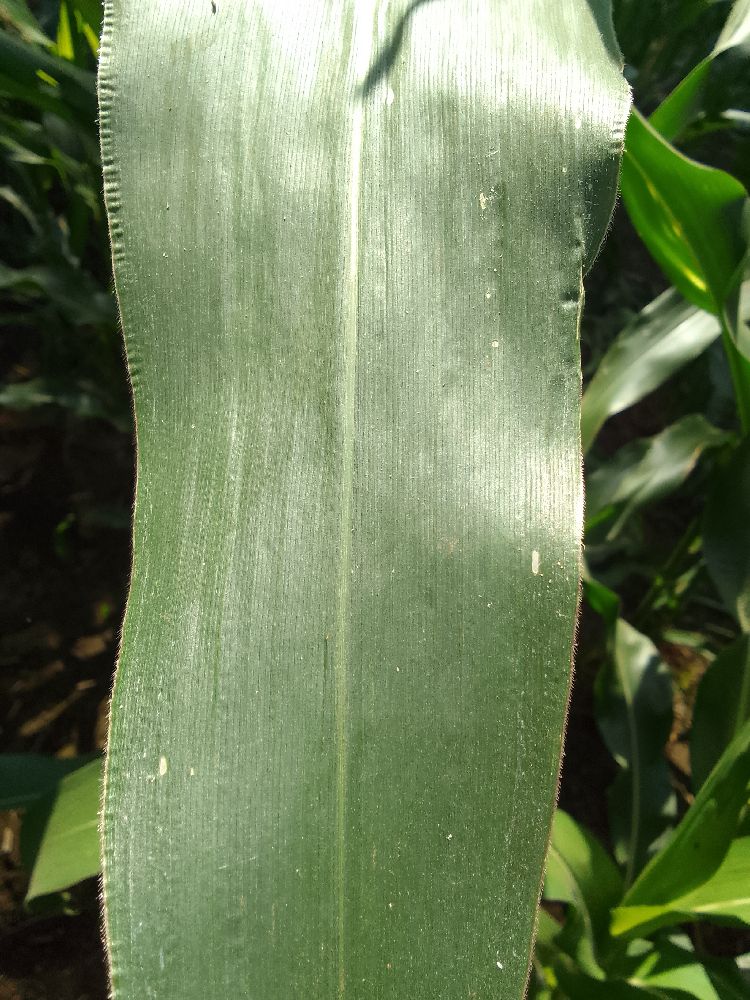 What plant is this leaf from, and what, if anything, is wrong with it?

maize, healthy
